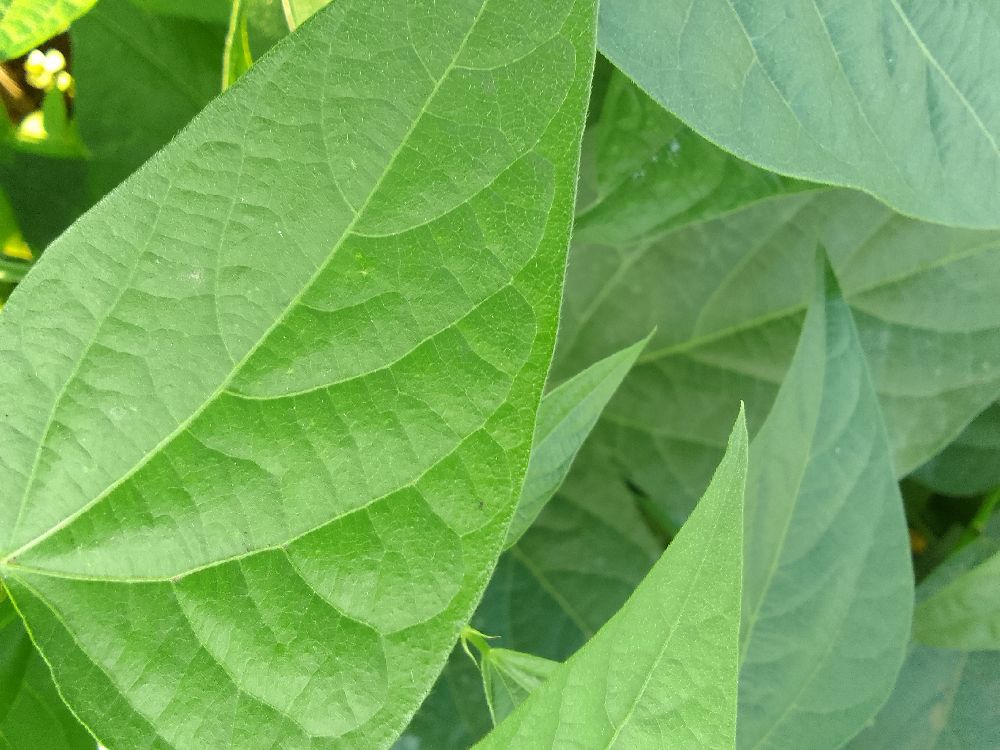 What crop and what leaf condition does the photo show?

common bean, healthy
